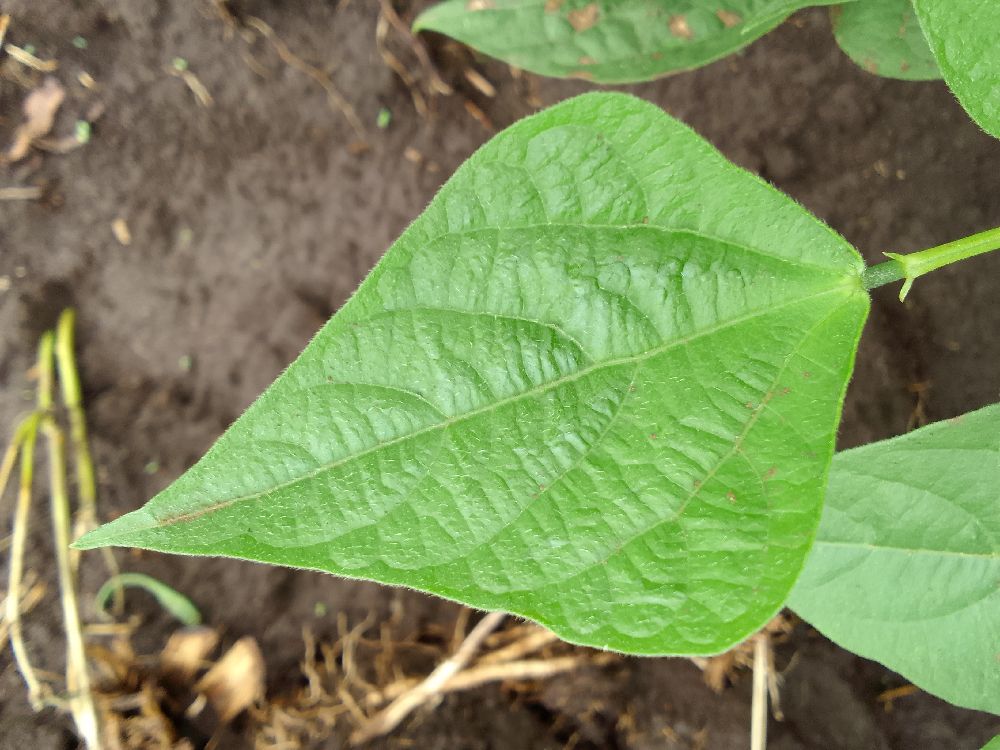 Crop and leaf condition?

common bean, healthy
